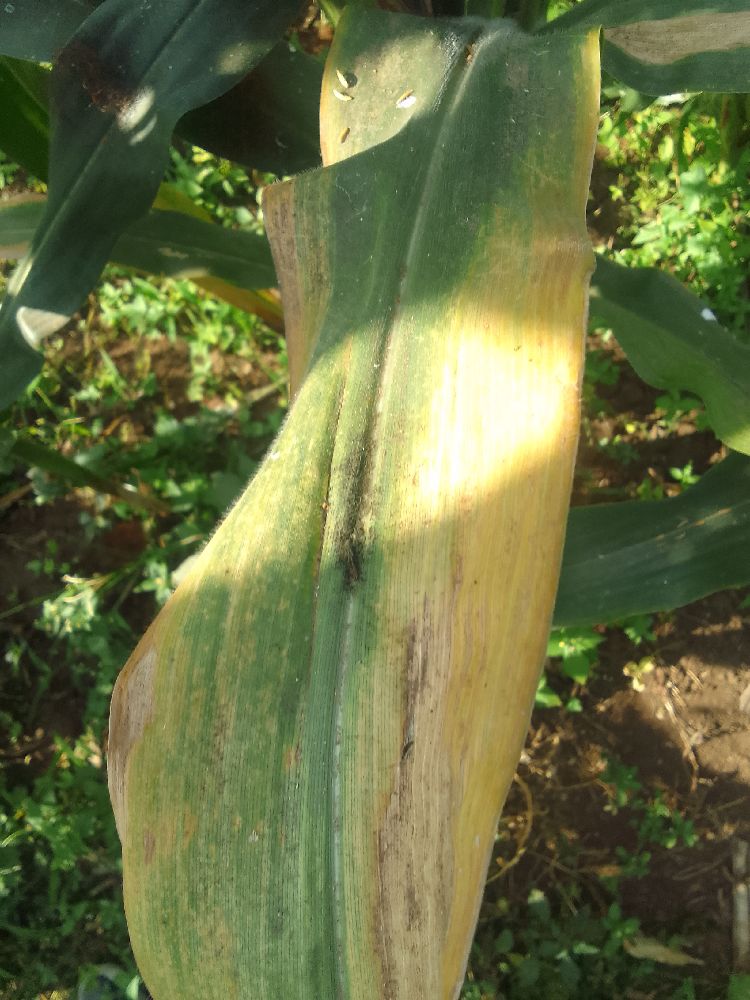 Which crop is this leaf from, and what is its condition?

maize, maize lethal necrosis
